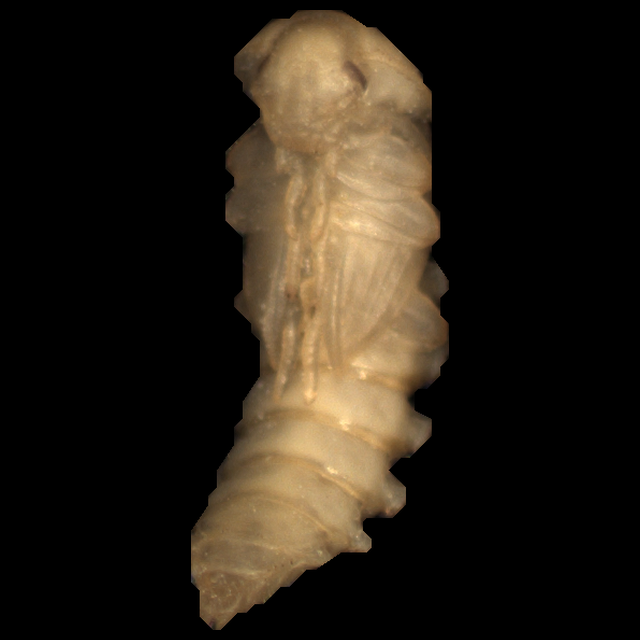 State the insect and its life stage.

mealworm pupa
